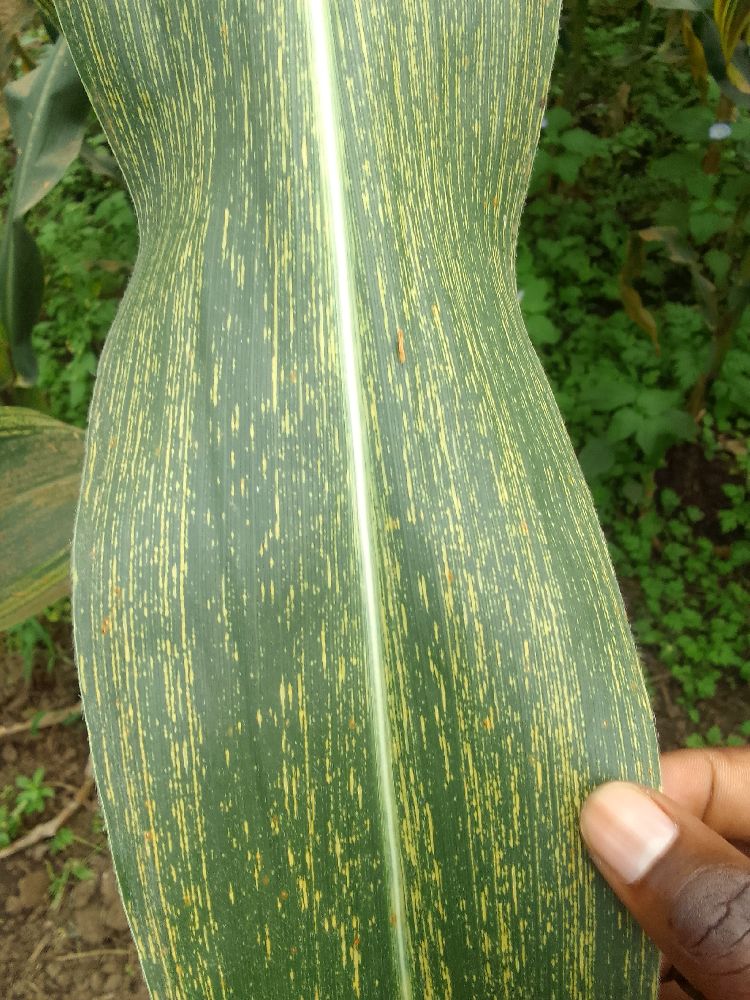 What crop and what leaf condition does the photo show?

maize, maize streak virus
